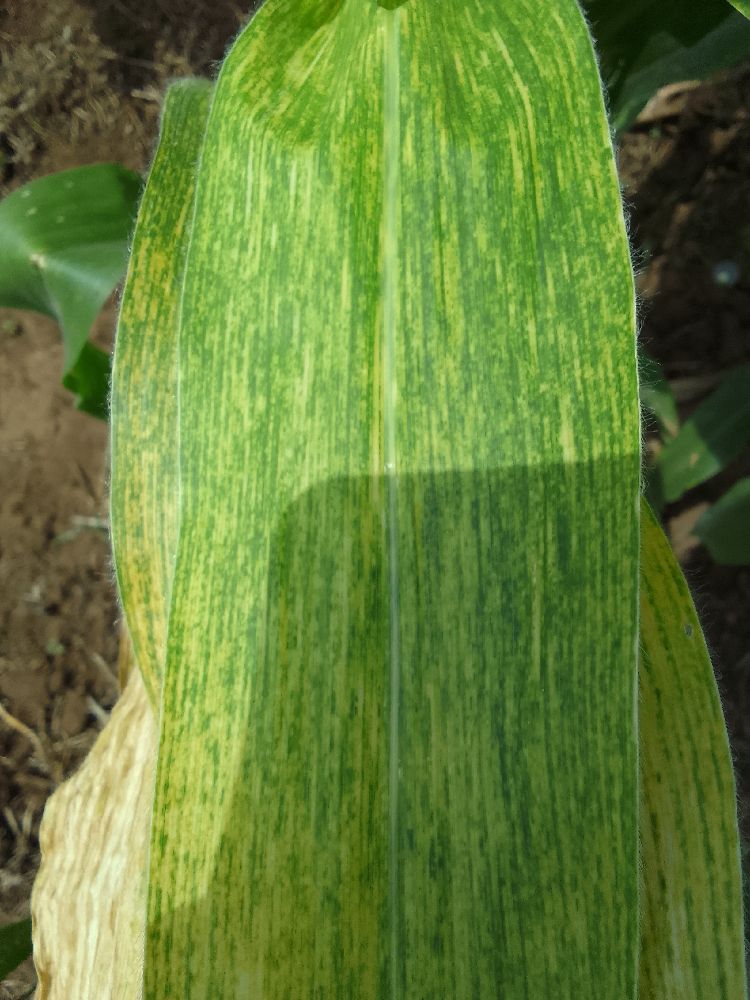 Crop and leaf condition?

maize, maize lethal necrosis
